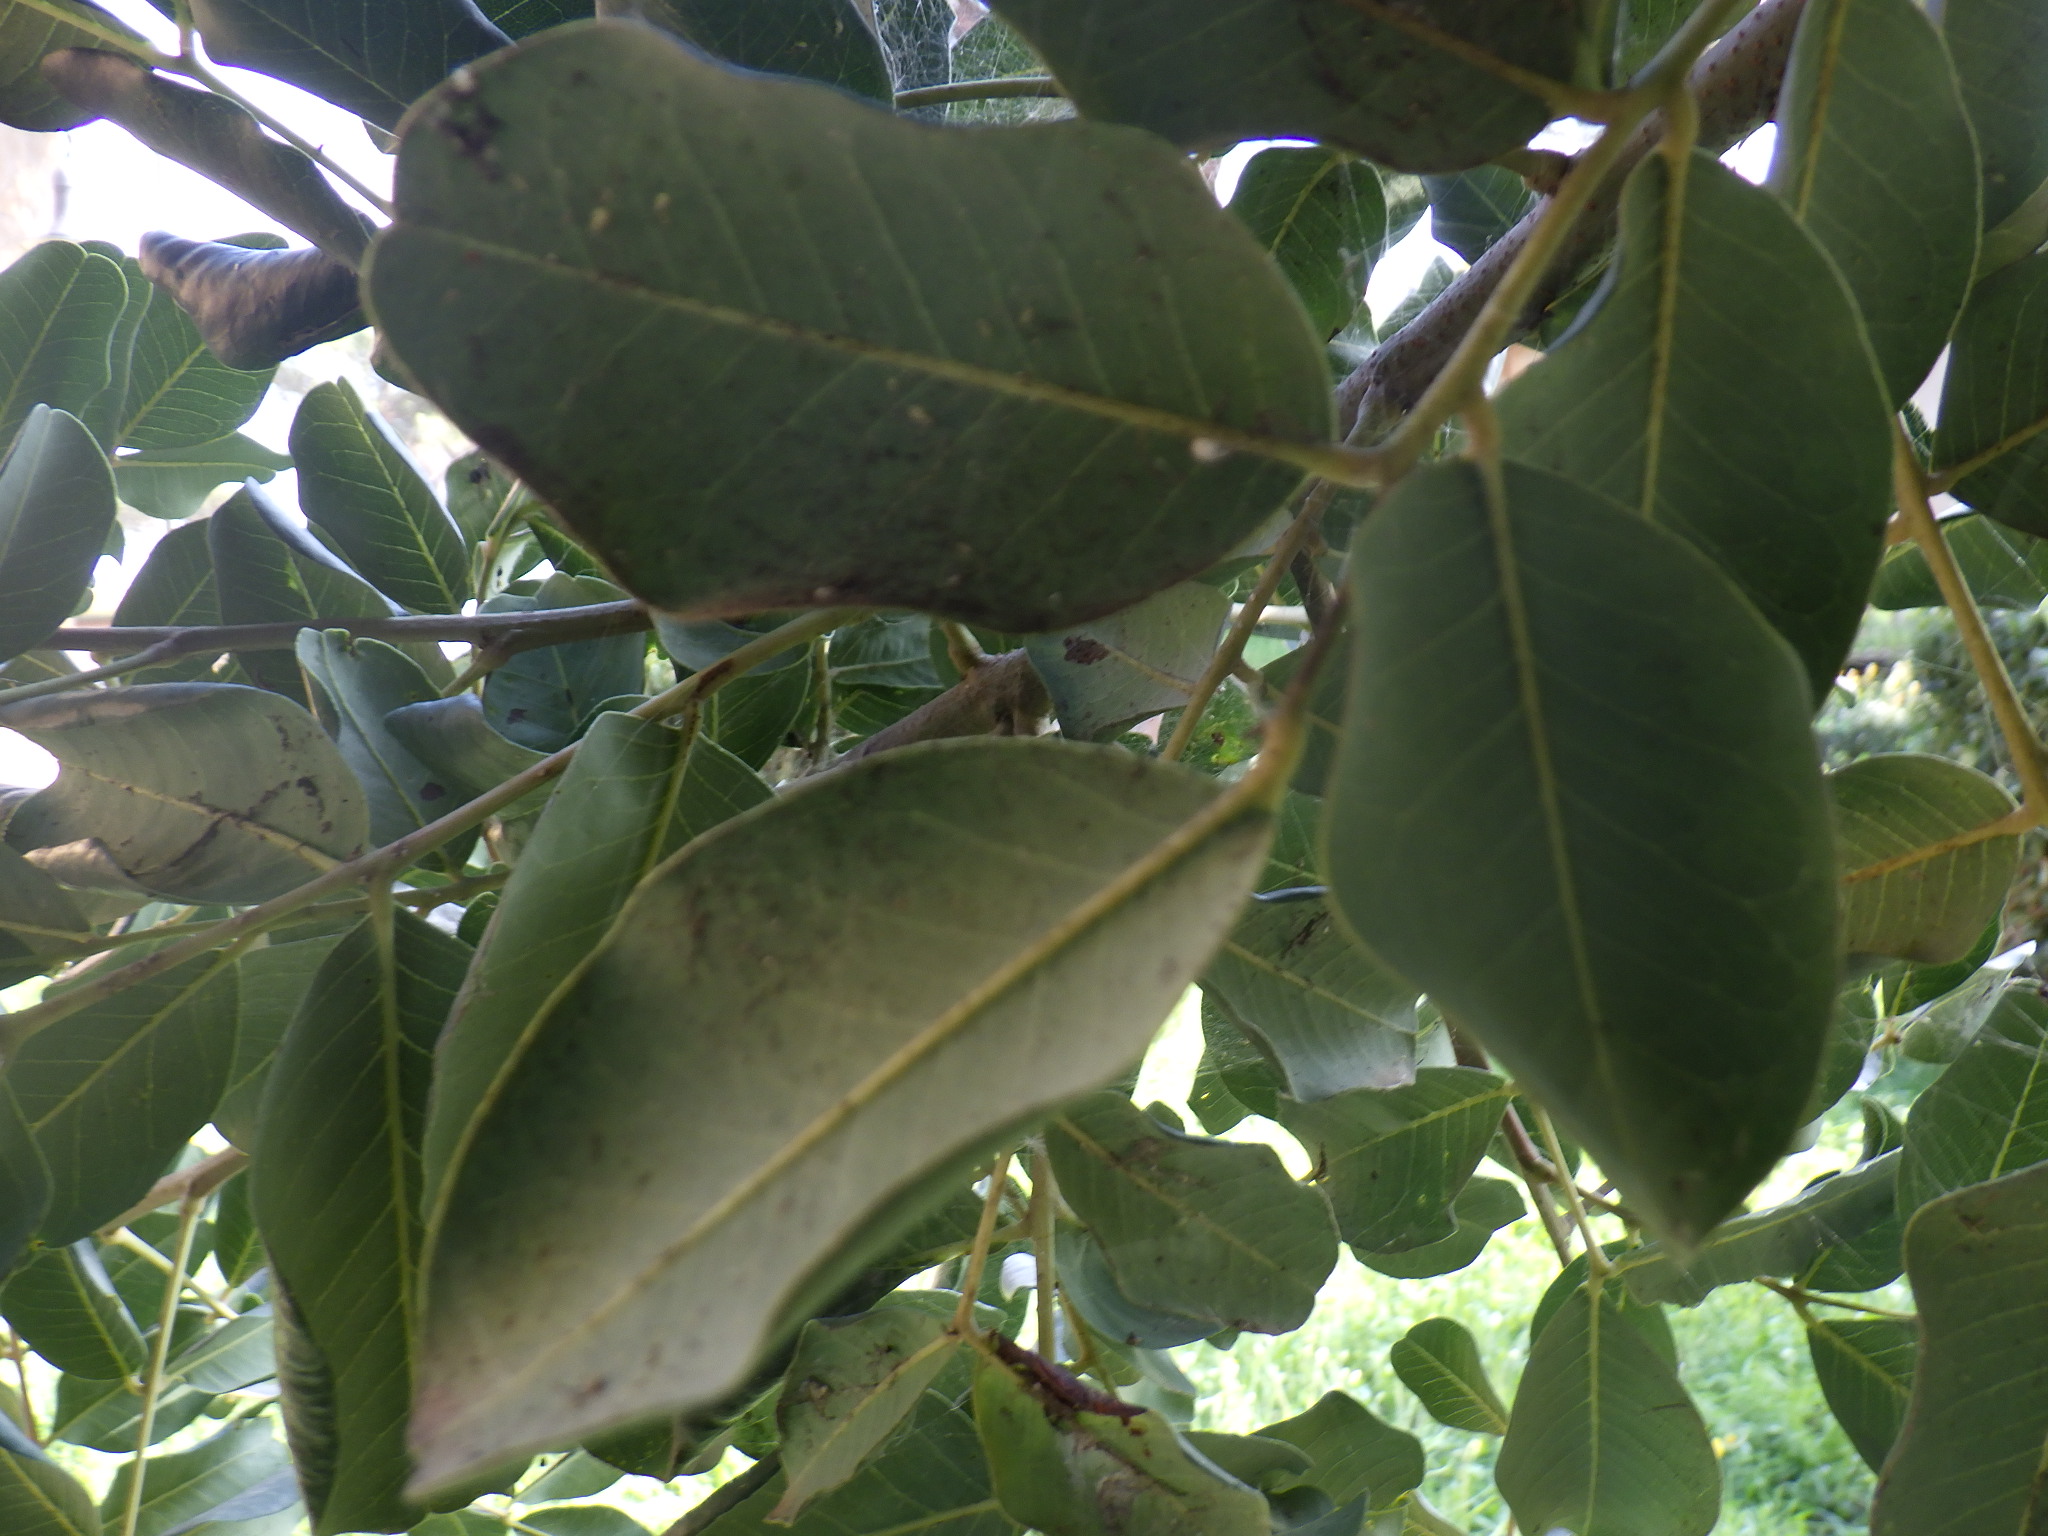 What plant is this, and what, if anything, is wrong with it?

carob, healthy
